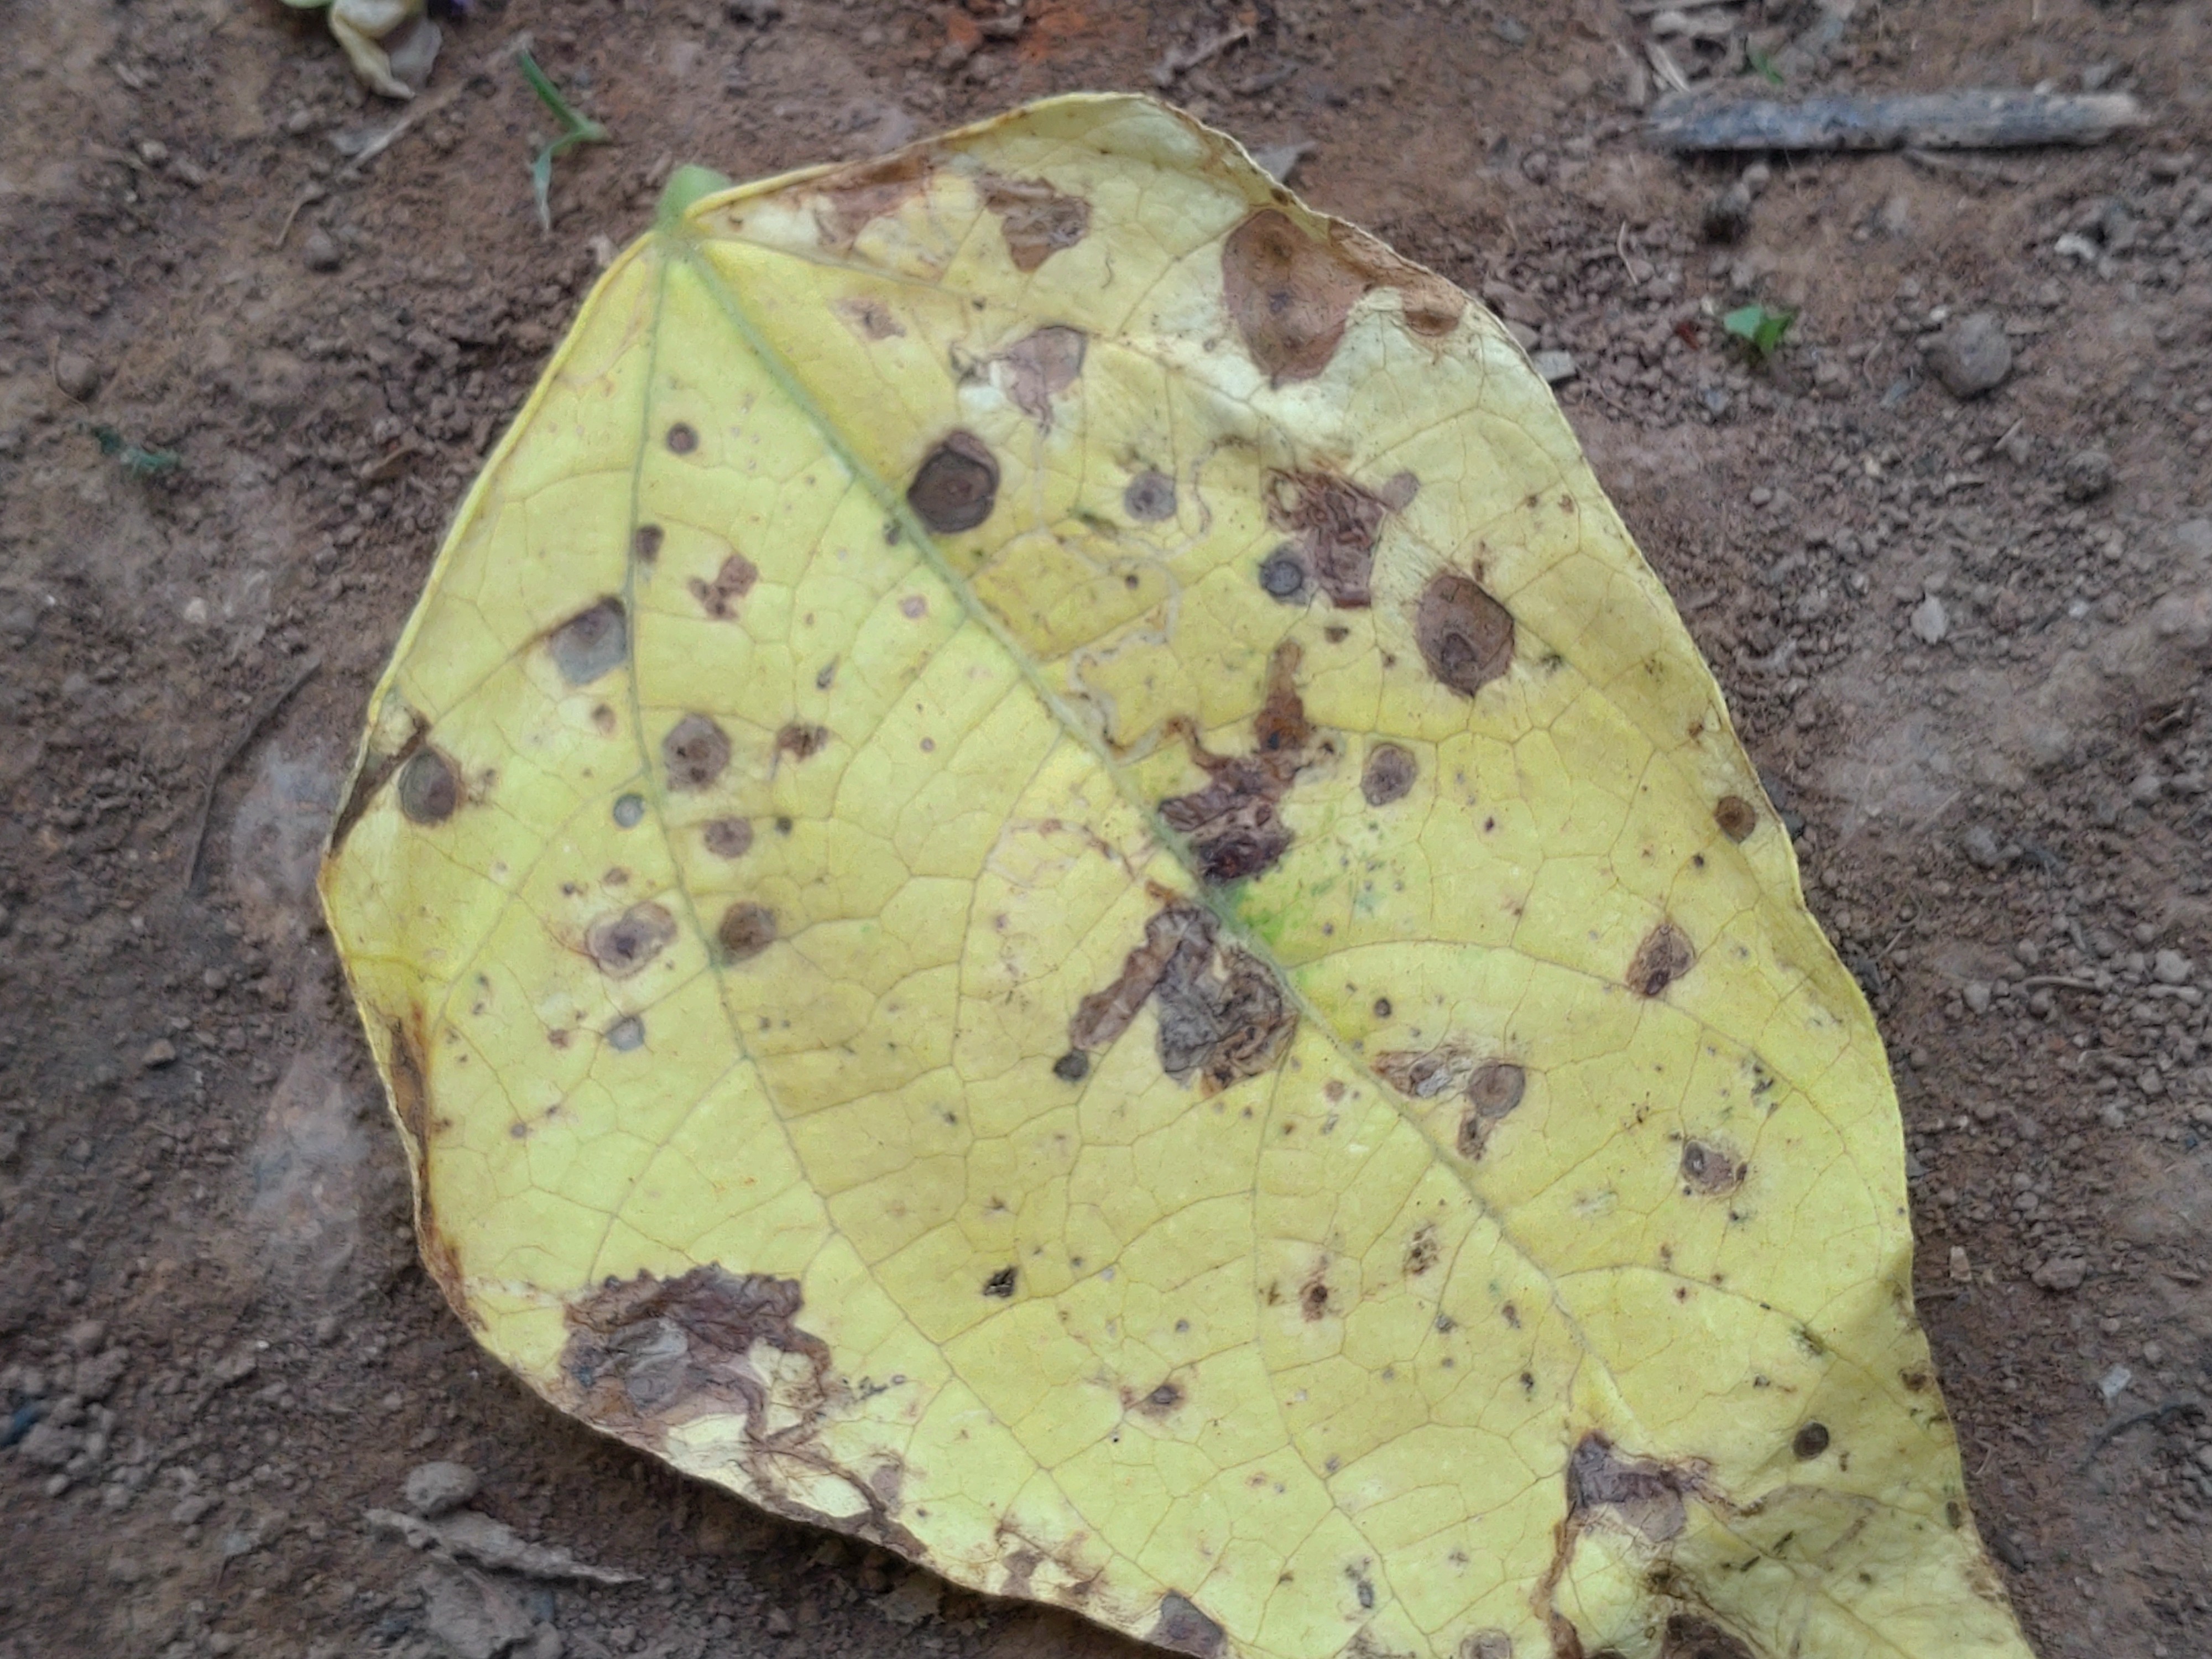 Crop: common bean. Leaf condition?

anthracnose
